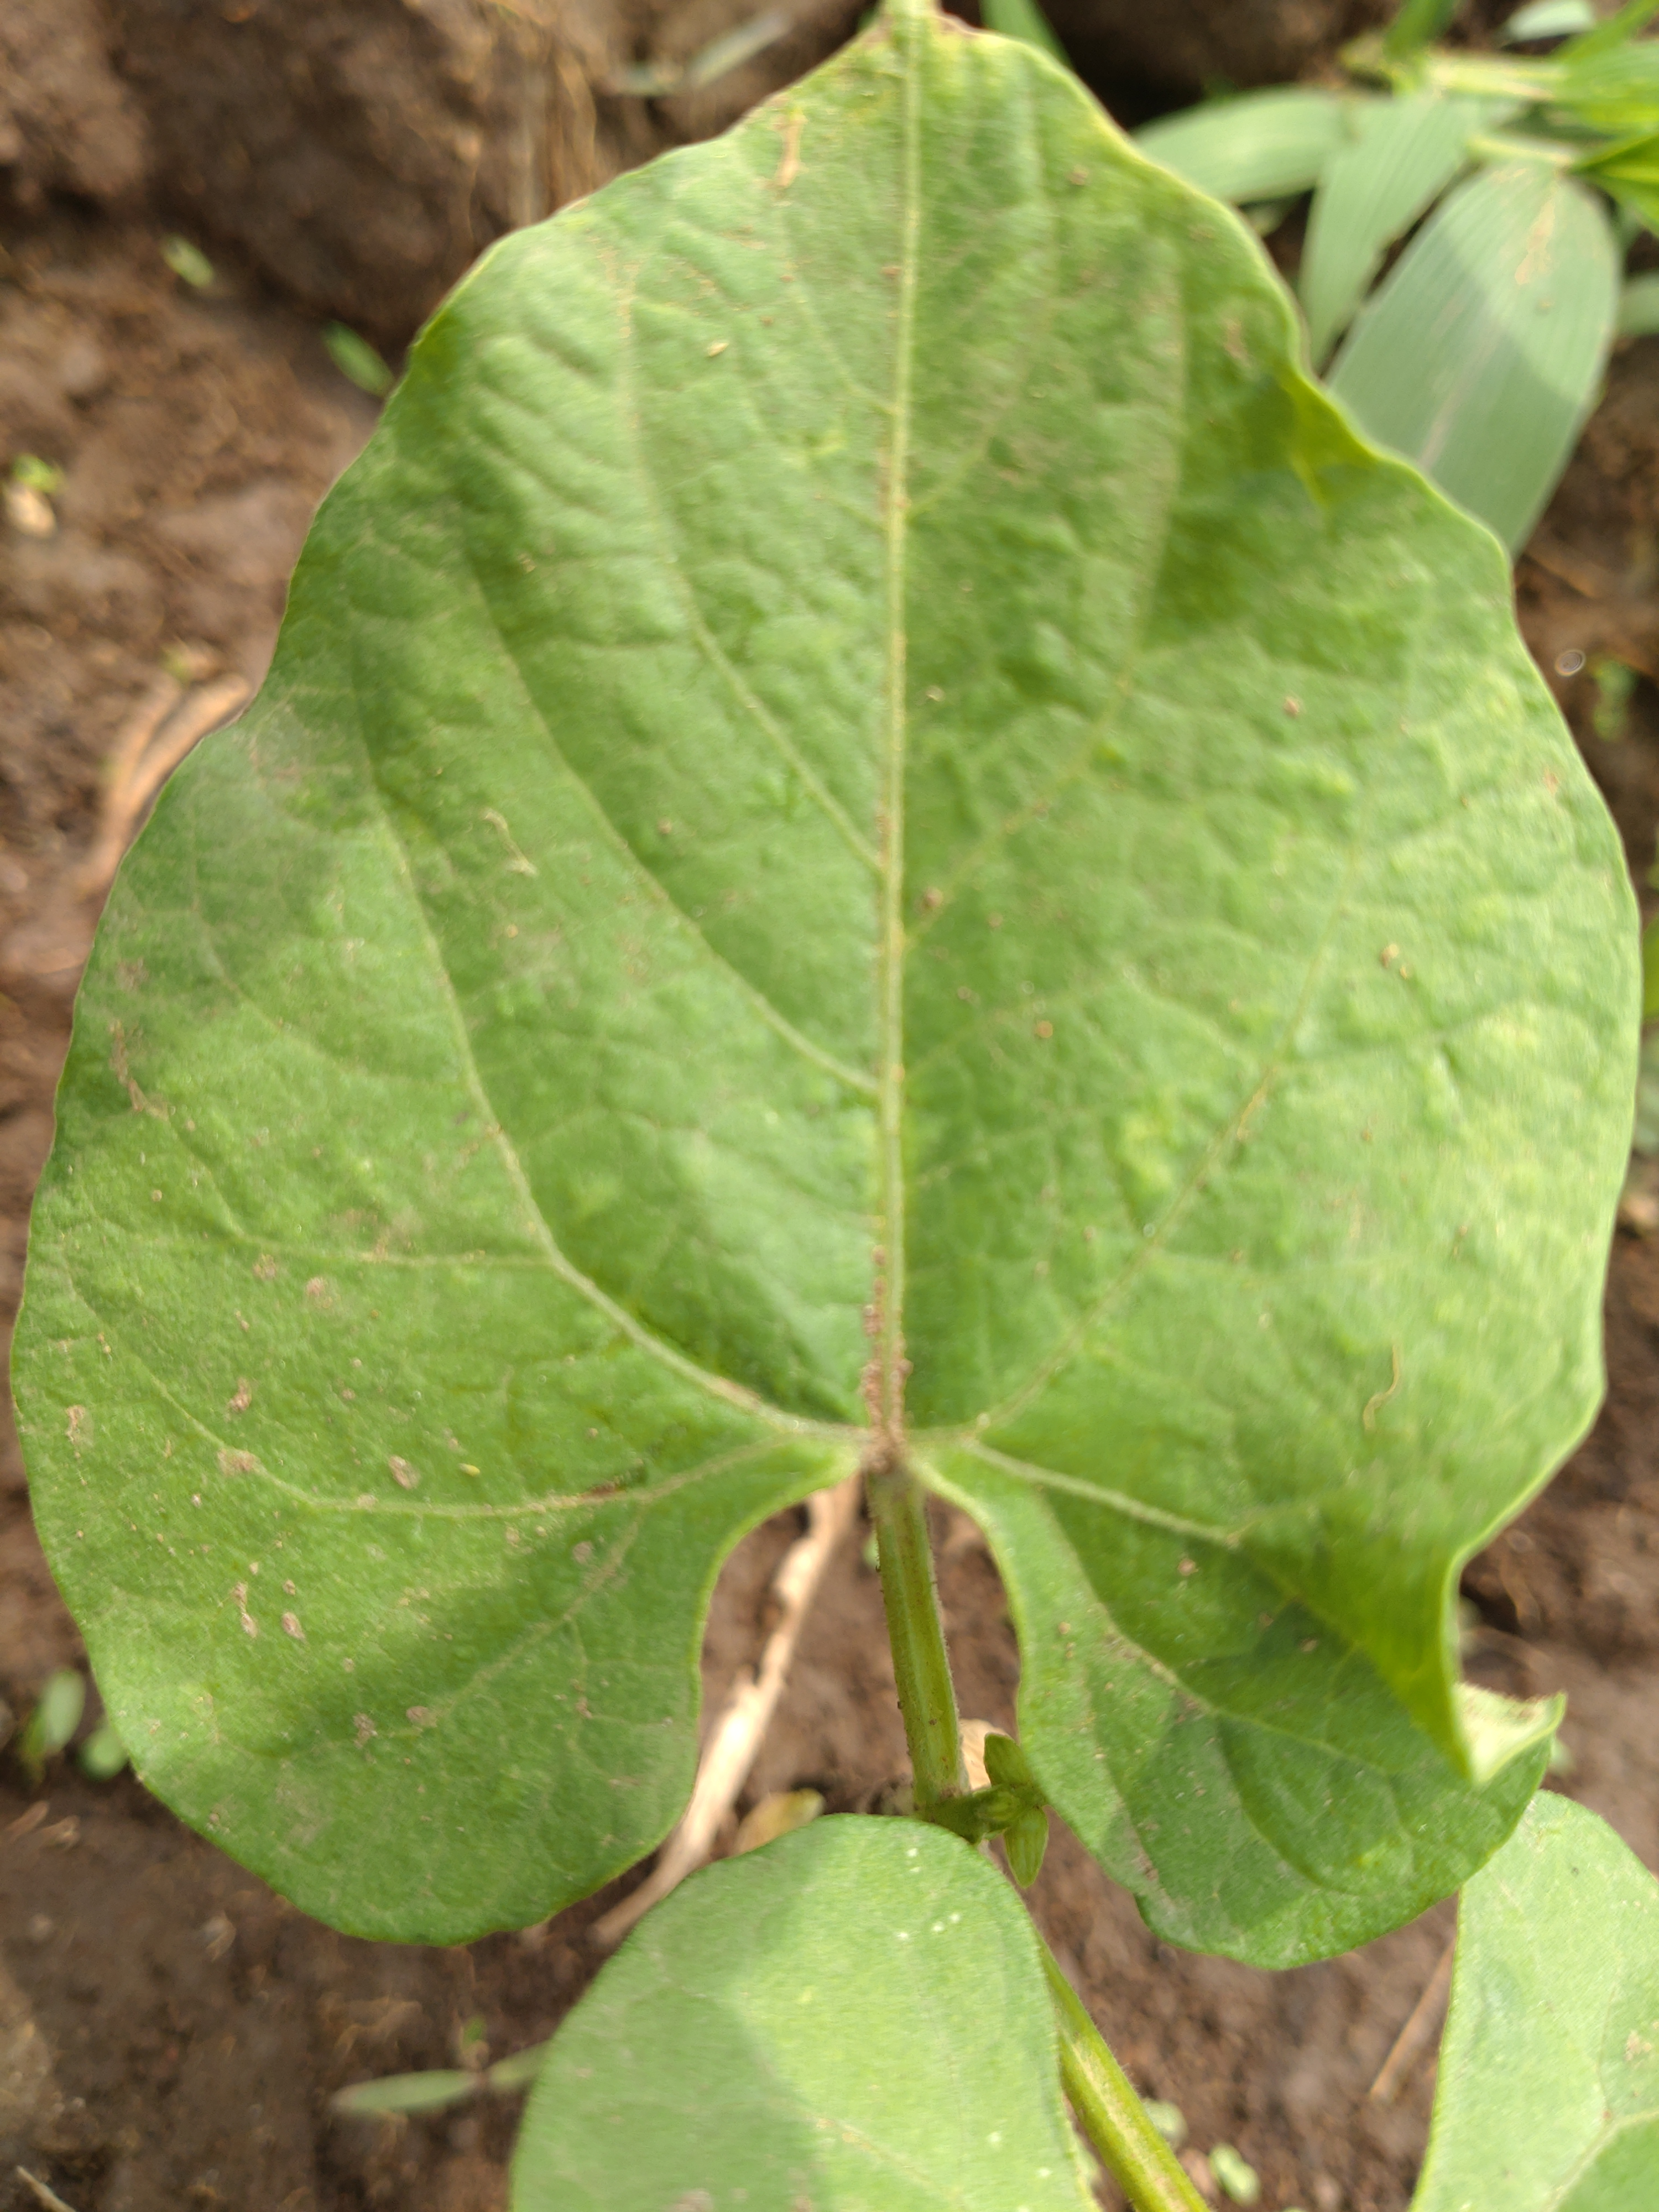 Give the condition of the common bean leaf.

healthy
